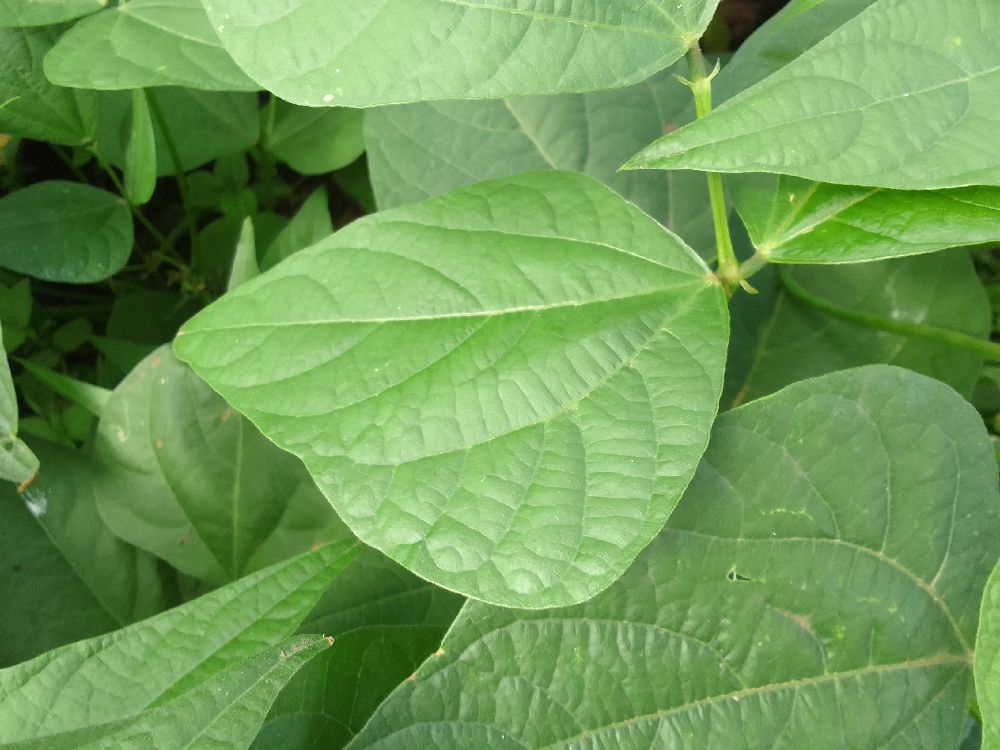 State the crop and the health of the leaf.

common bean, healthy
